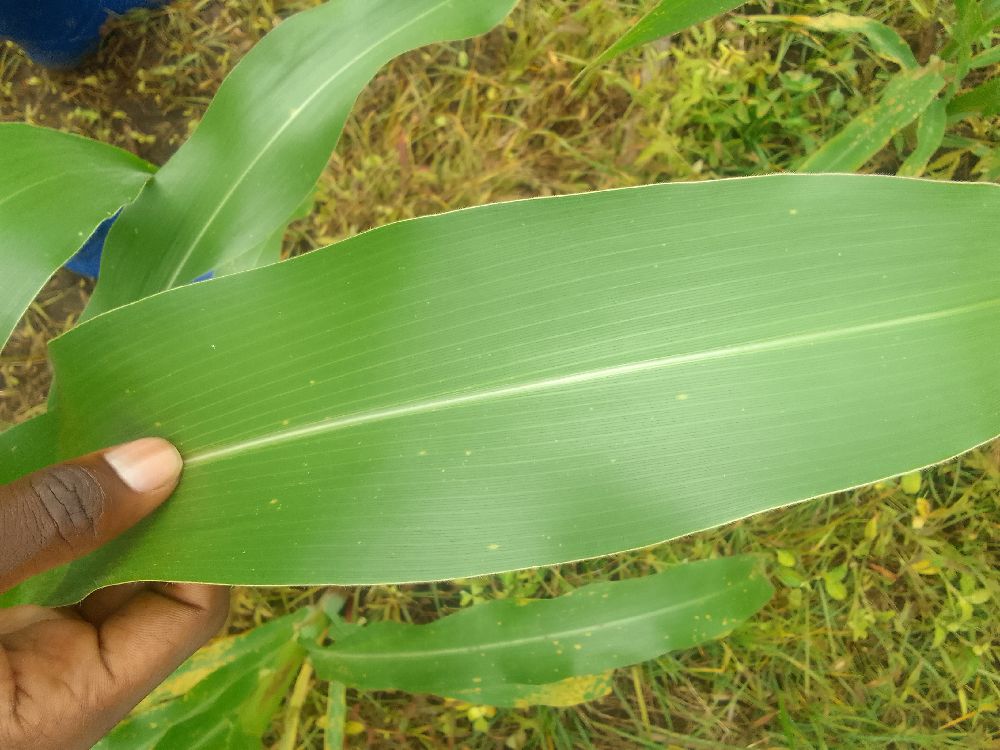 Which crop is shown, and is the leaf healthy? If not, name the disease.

maize, healthy
